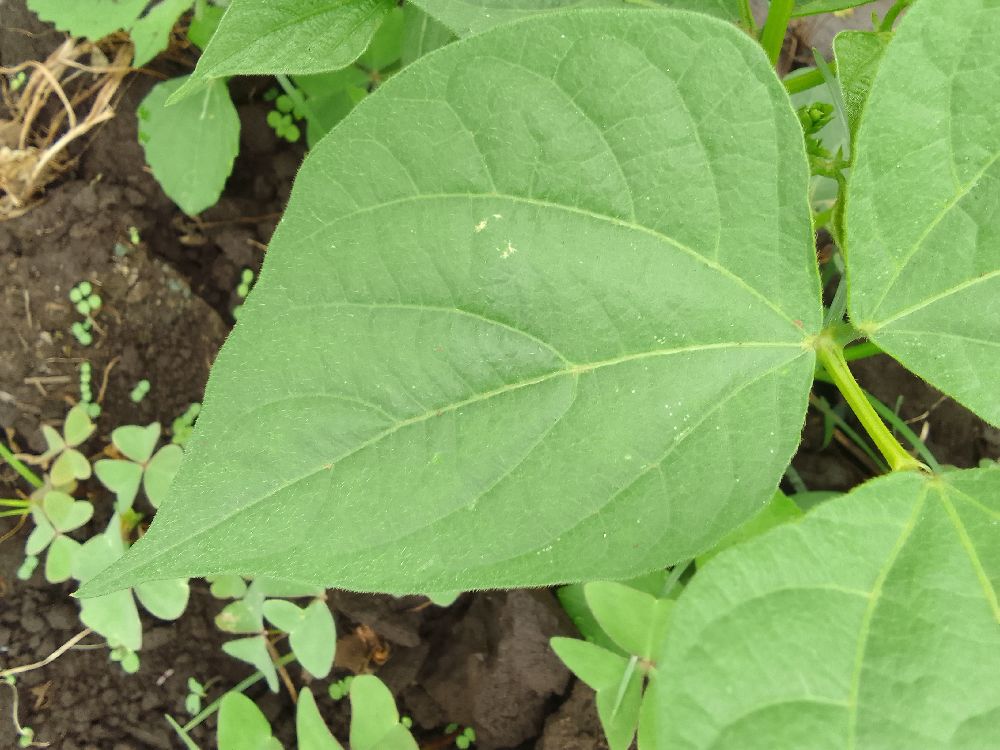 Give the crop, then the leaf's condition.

common bean, healthy
